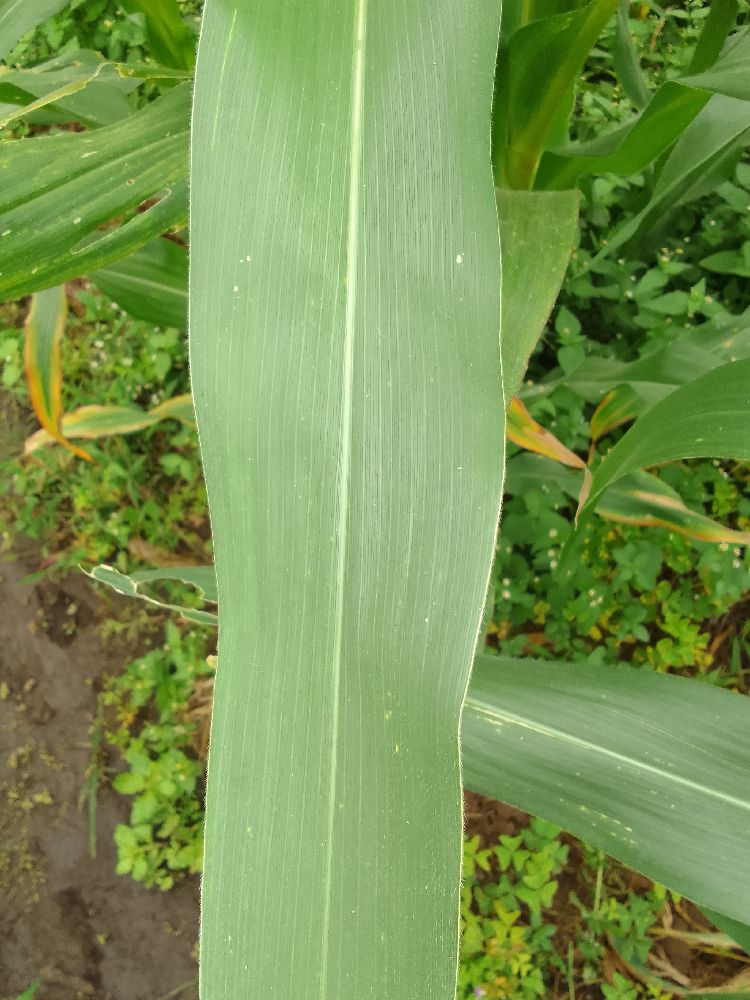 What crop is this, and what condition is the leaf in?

maize, healthy
